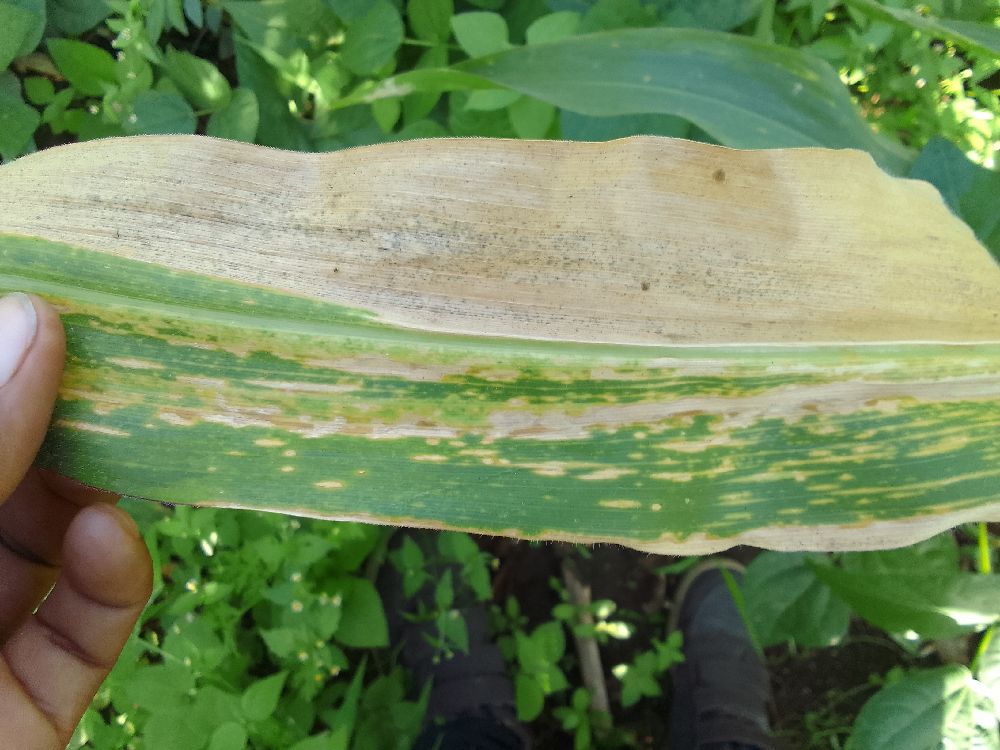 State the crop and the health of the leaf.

maize, maize lethal necrosis
